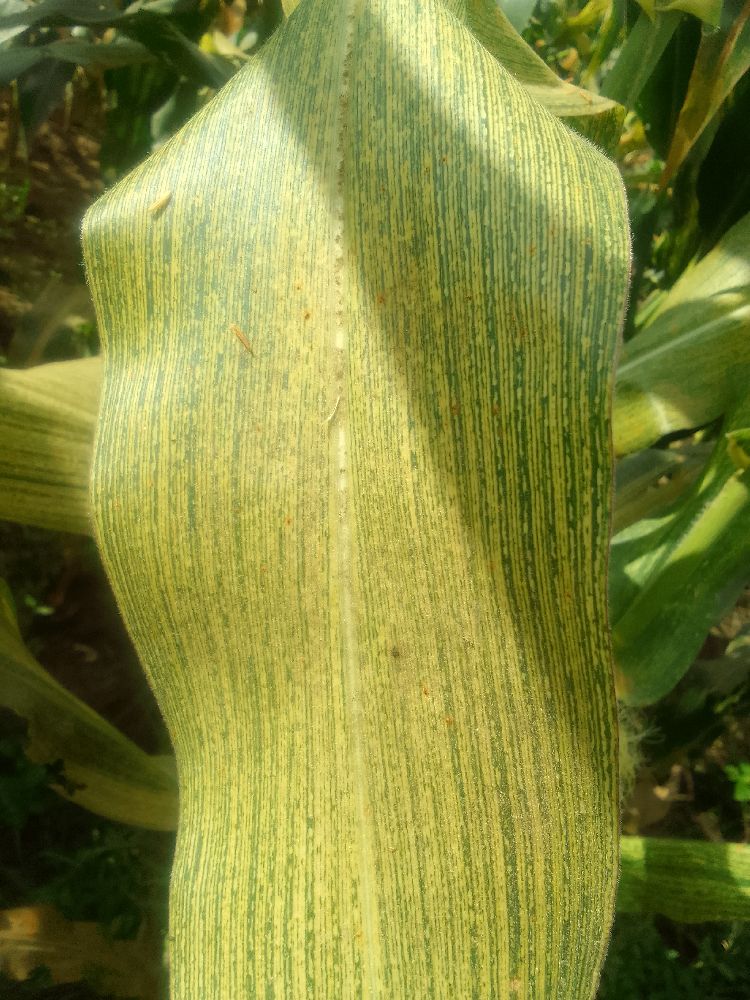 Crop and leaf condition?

maize, maize streak virus
